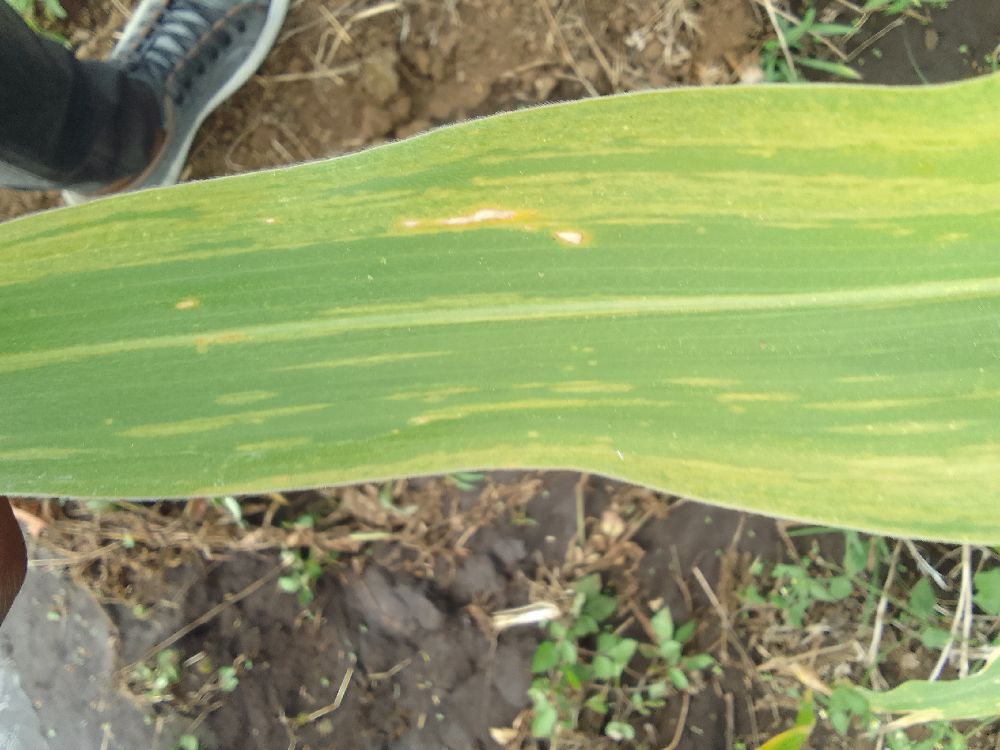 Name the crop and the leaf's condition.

maize, maize lethal necrosis
